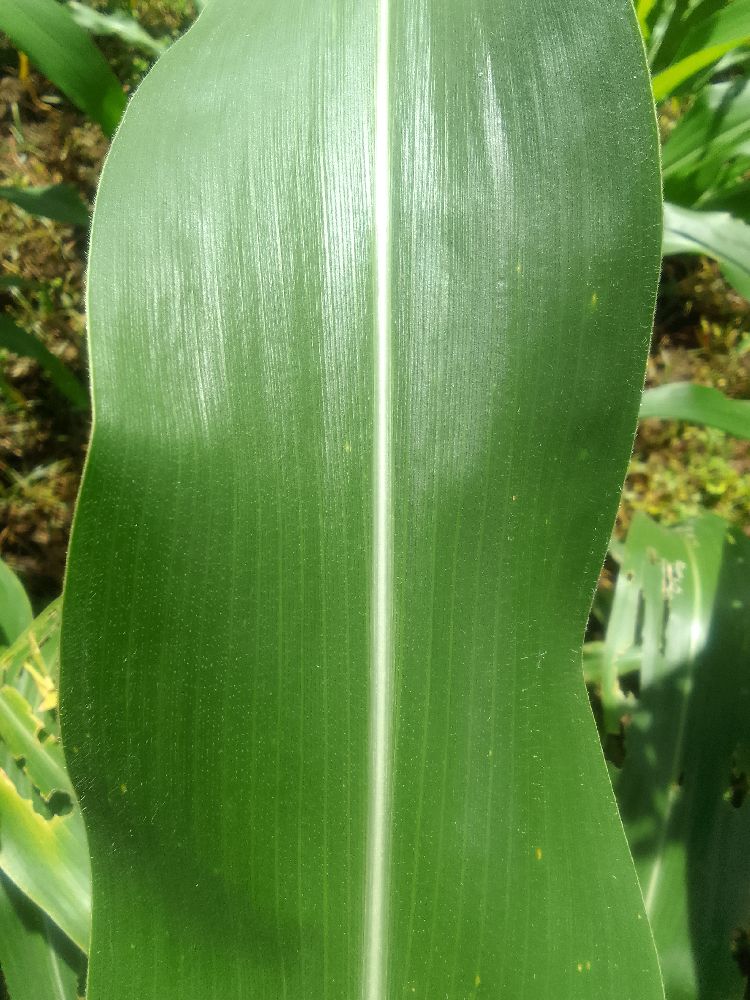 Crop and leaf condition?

maize, healthy
